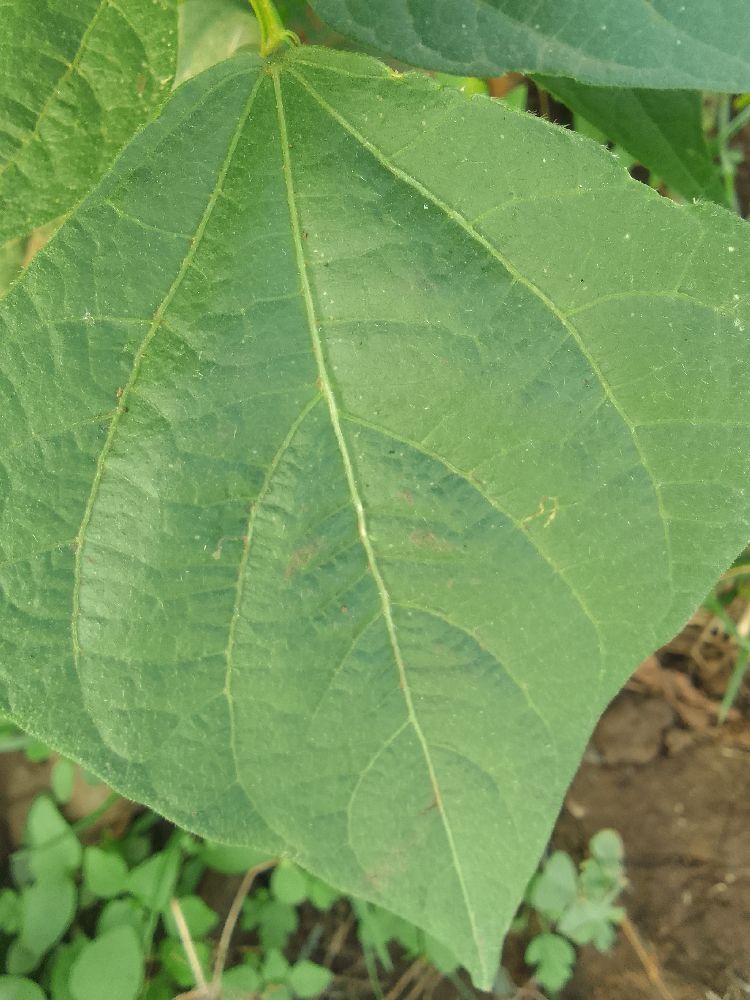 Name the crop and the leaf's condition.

common bean, healthy
